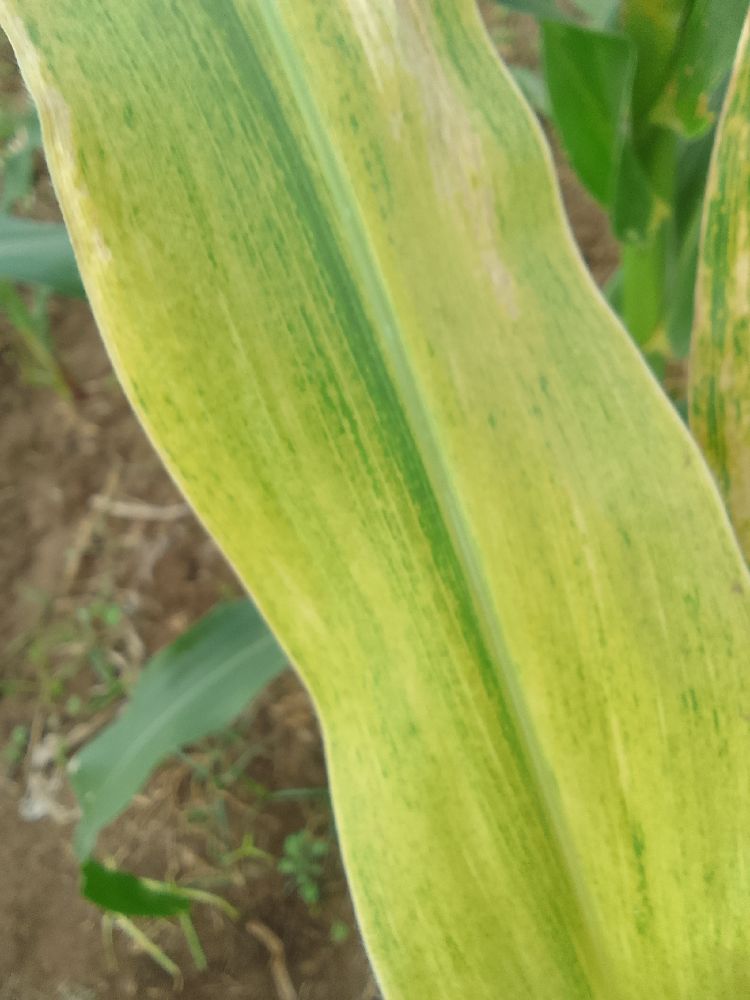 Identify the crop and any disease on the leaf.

maize, maize lethal necrosis
